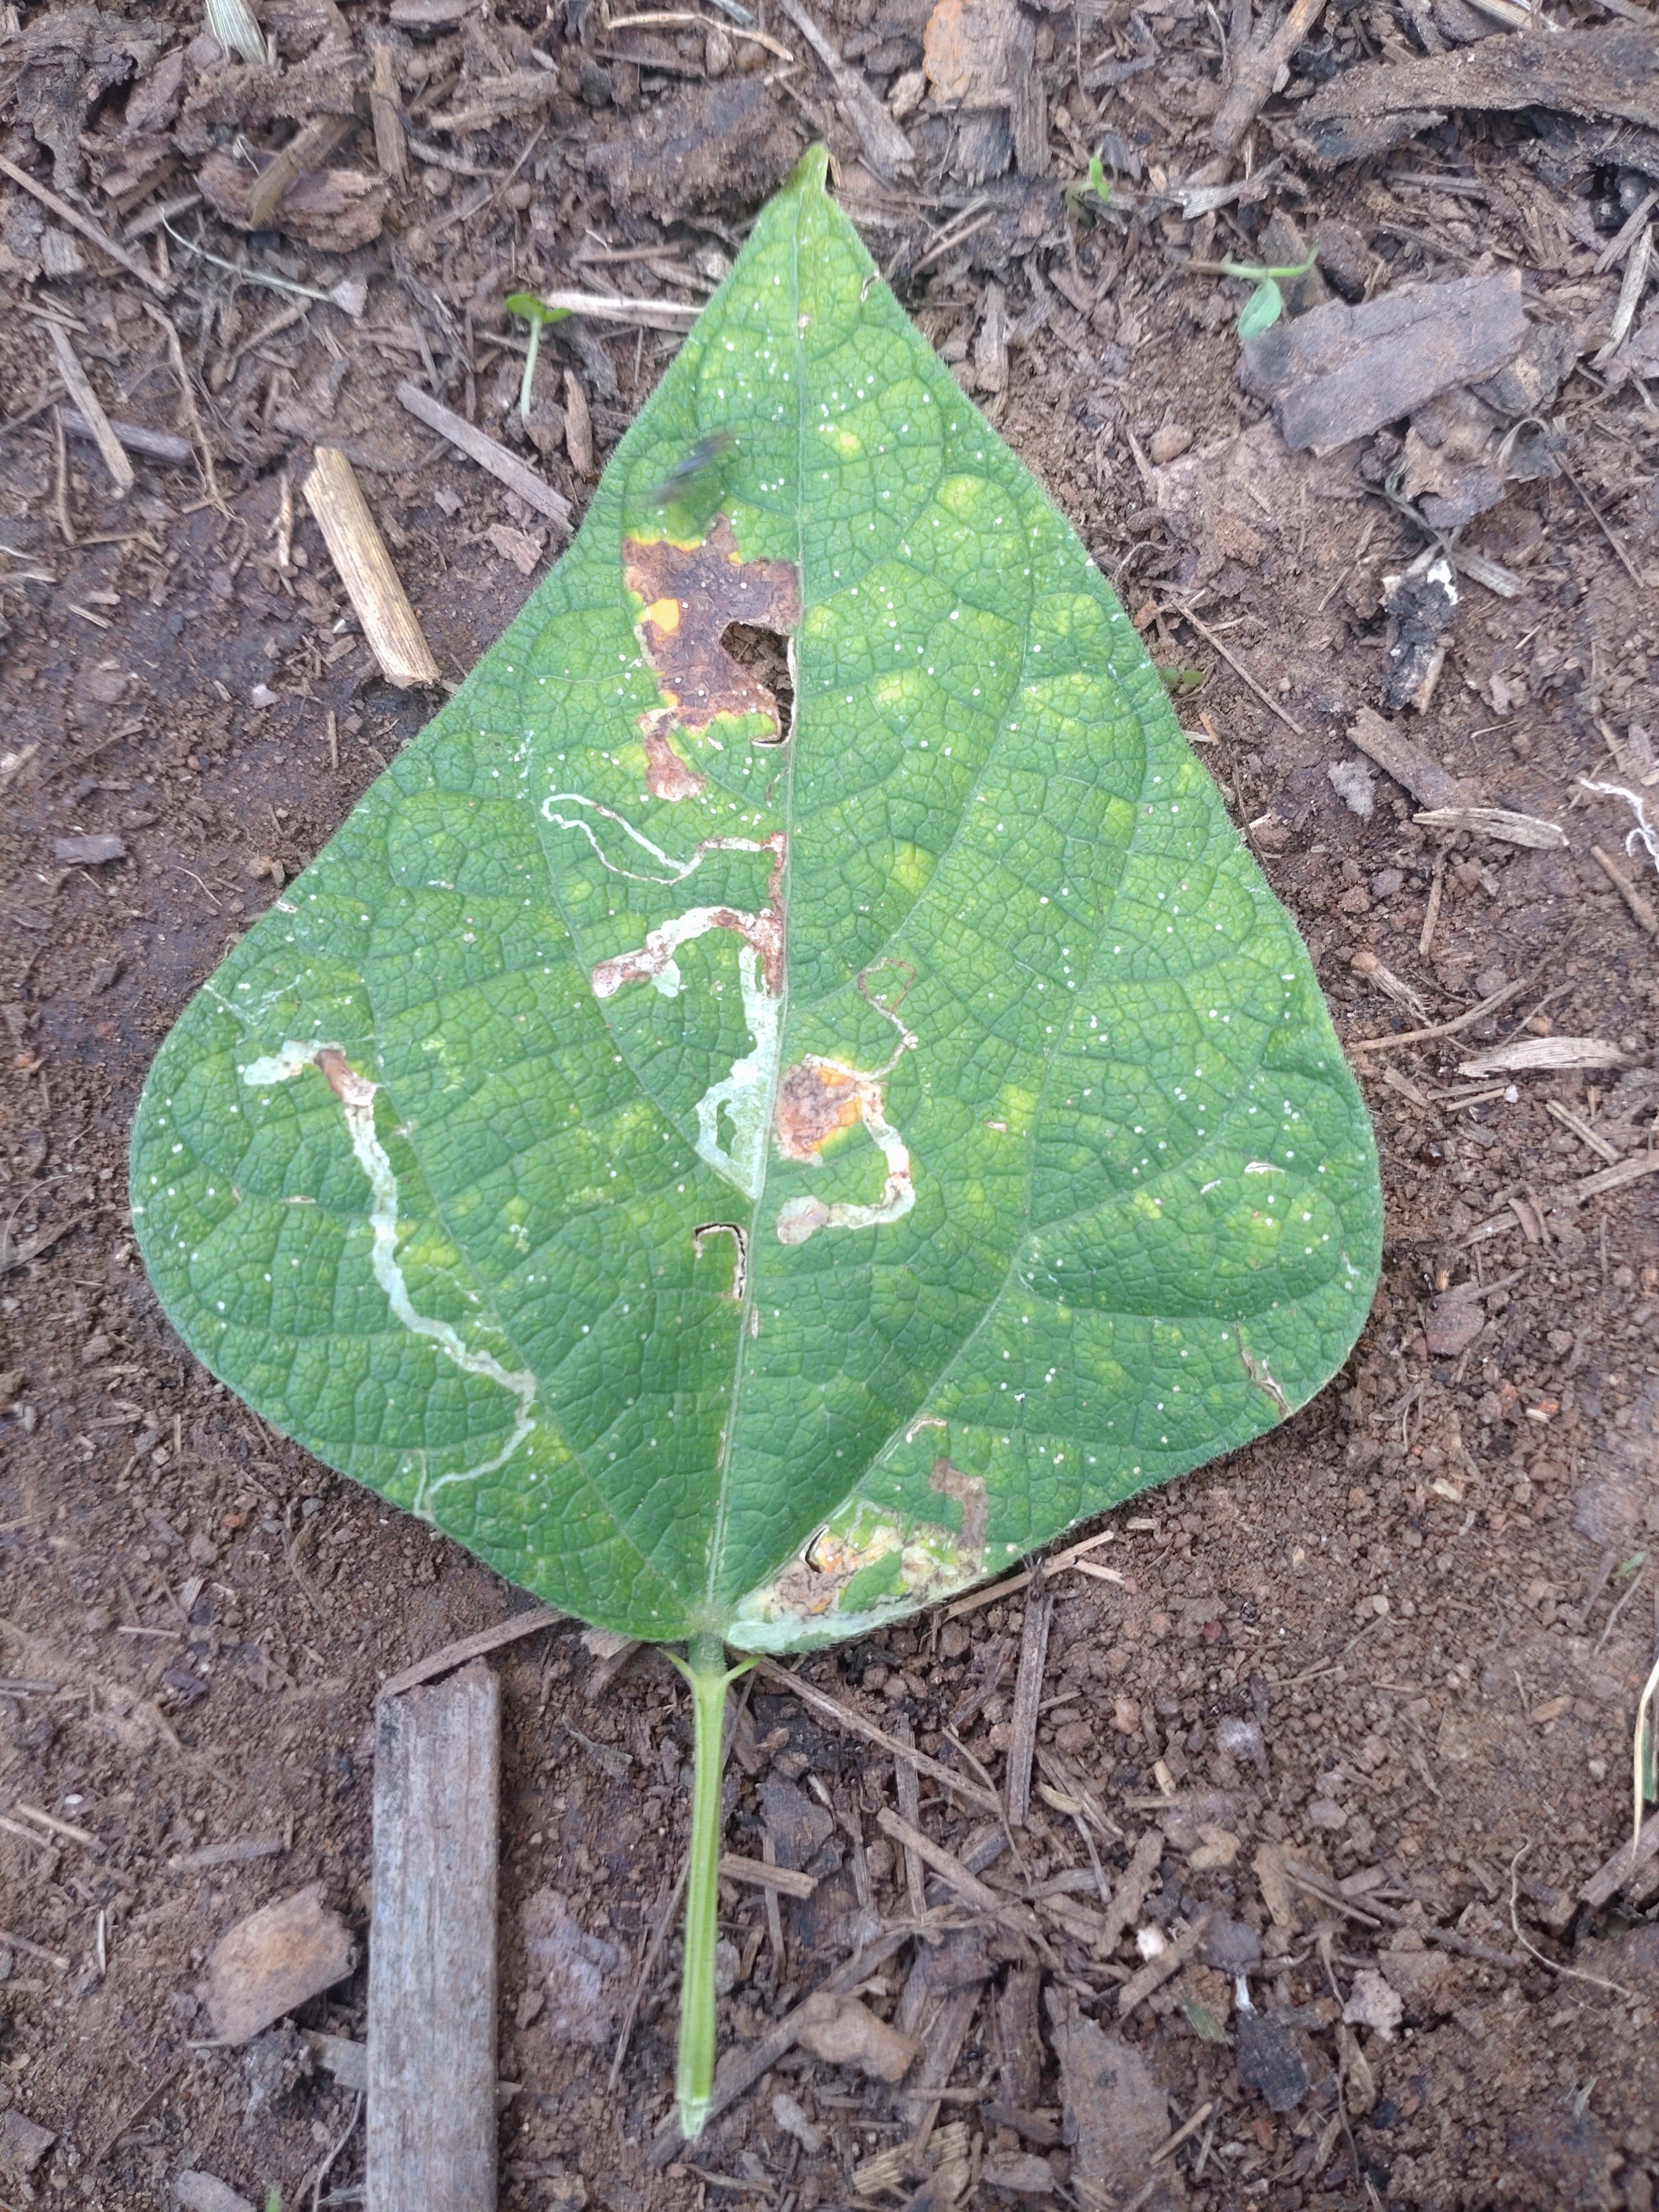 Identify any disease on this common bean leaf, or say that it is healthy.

anthracnose
